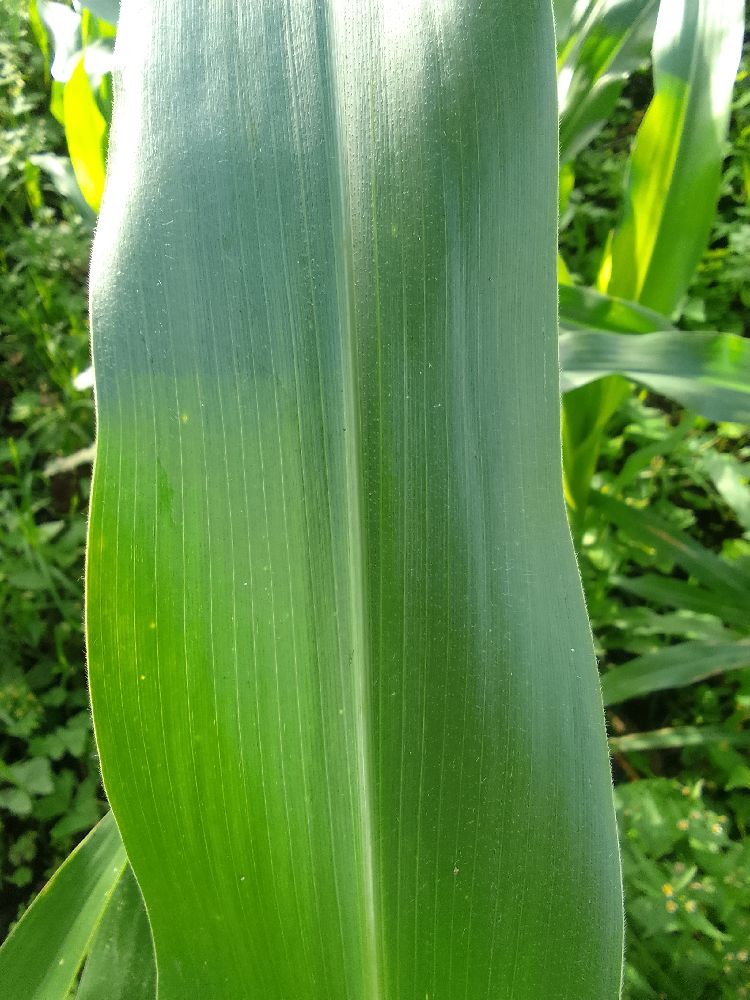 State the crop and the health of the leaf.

maize, healthy
